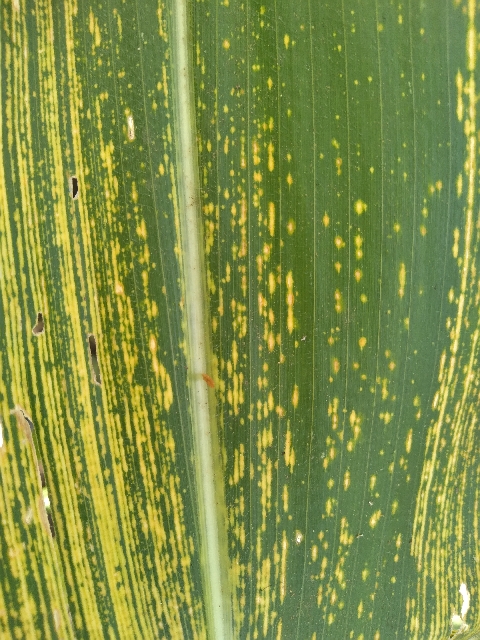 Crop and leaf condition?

maize, maize streak virus
